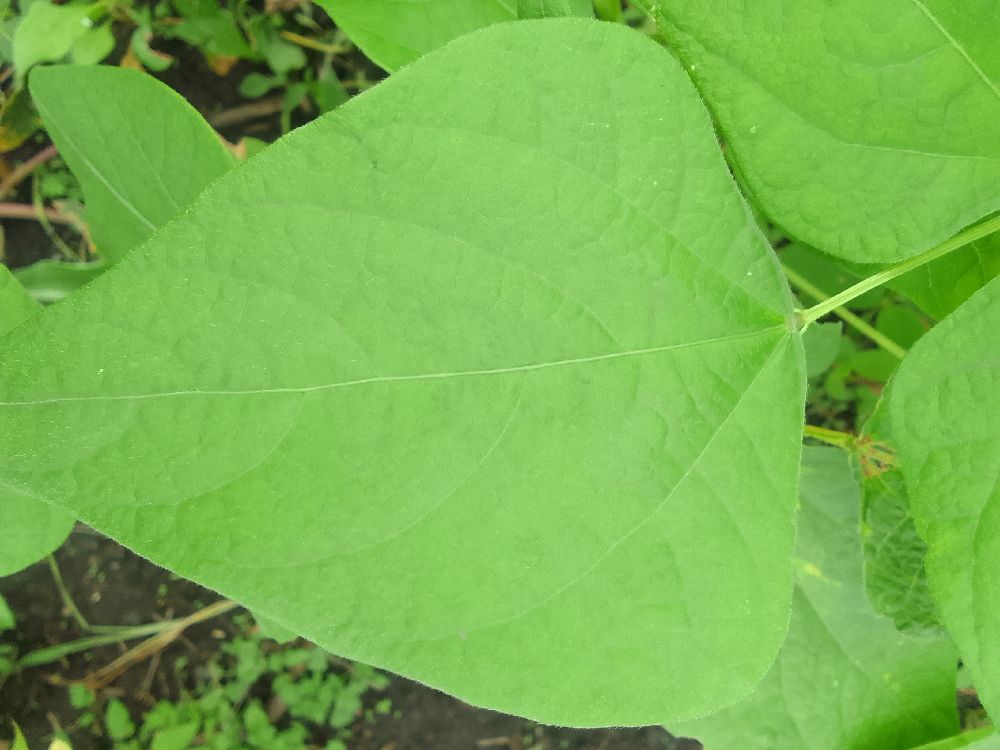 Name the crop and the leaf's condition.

common bean, healthy
